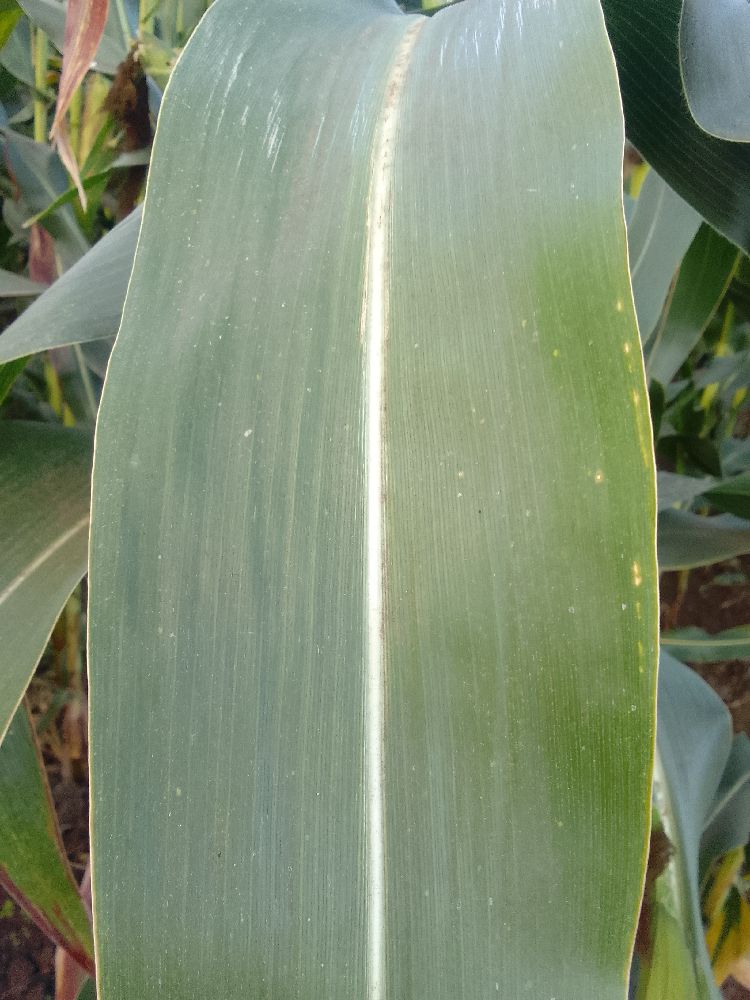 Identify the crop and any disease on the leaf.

maize, healthy
